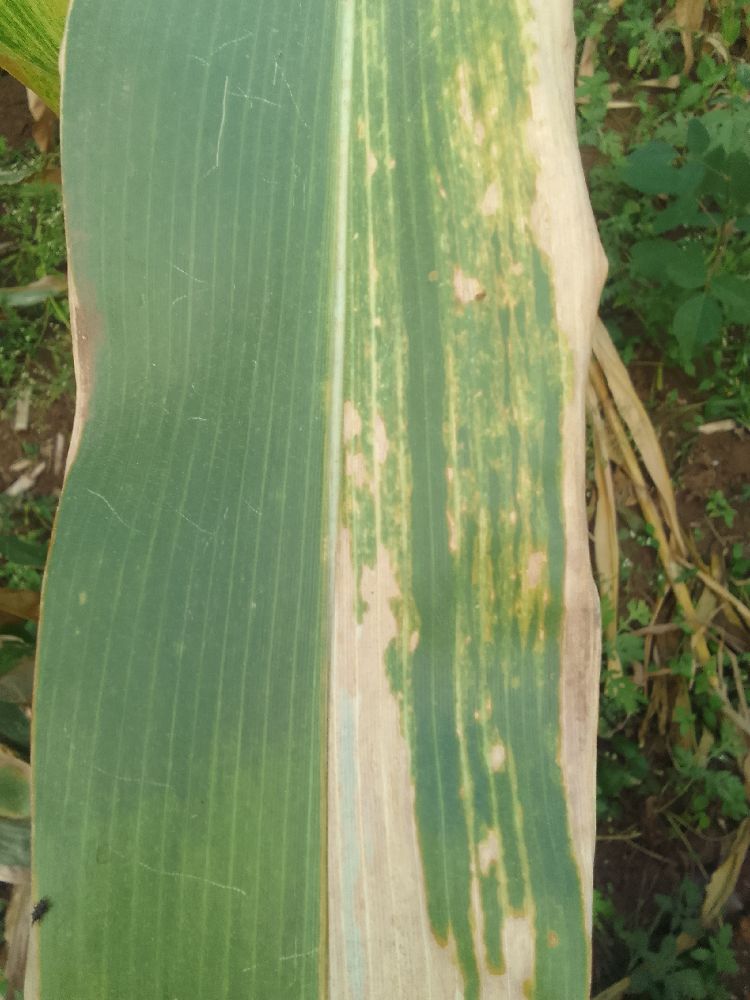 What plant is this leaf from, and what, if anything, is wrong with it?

maize, maize lethal necrosis
